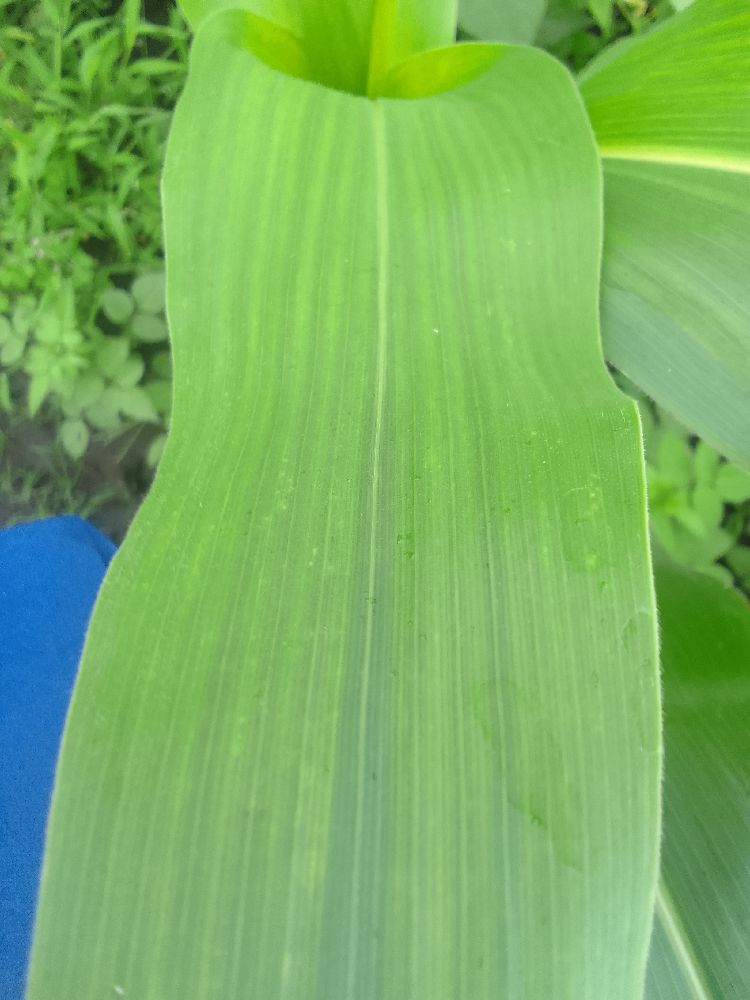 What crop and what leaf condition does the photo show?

maize, maize lethal necrosis
